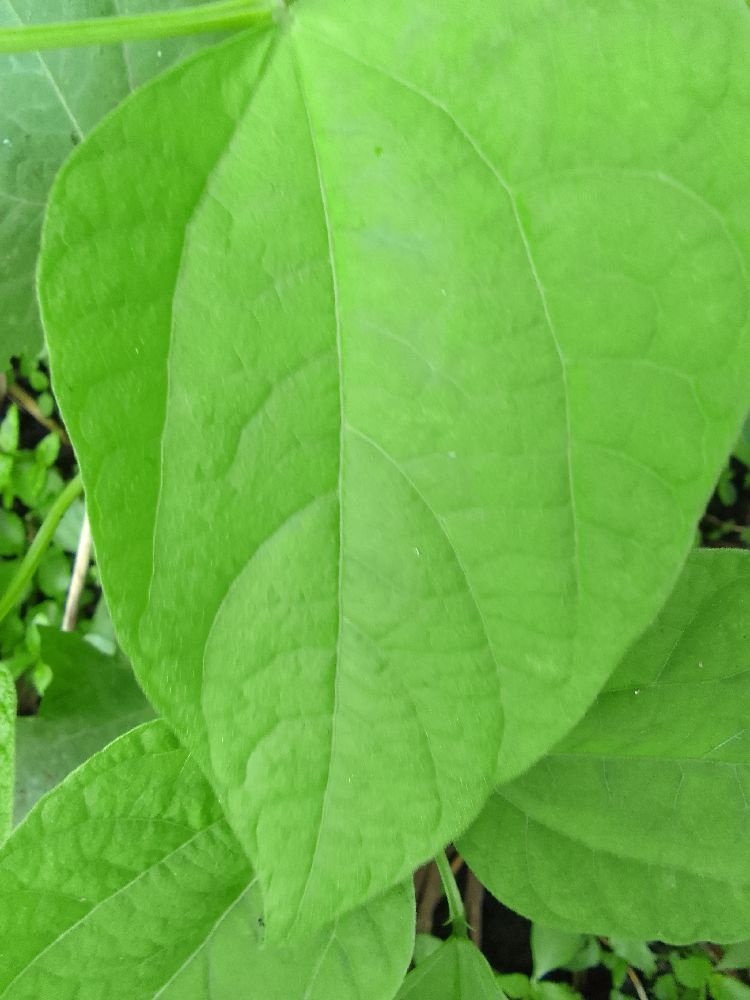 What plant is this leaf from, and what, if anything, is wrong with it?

common bean, healthy
